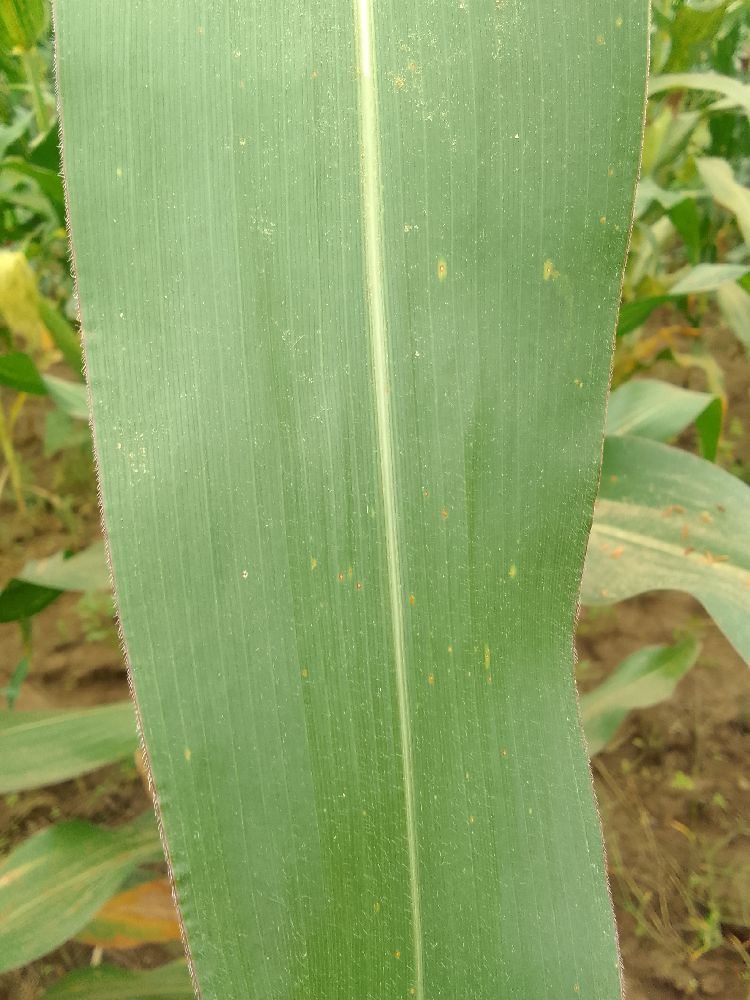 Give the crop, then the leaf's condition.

maize, healthy
